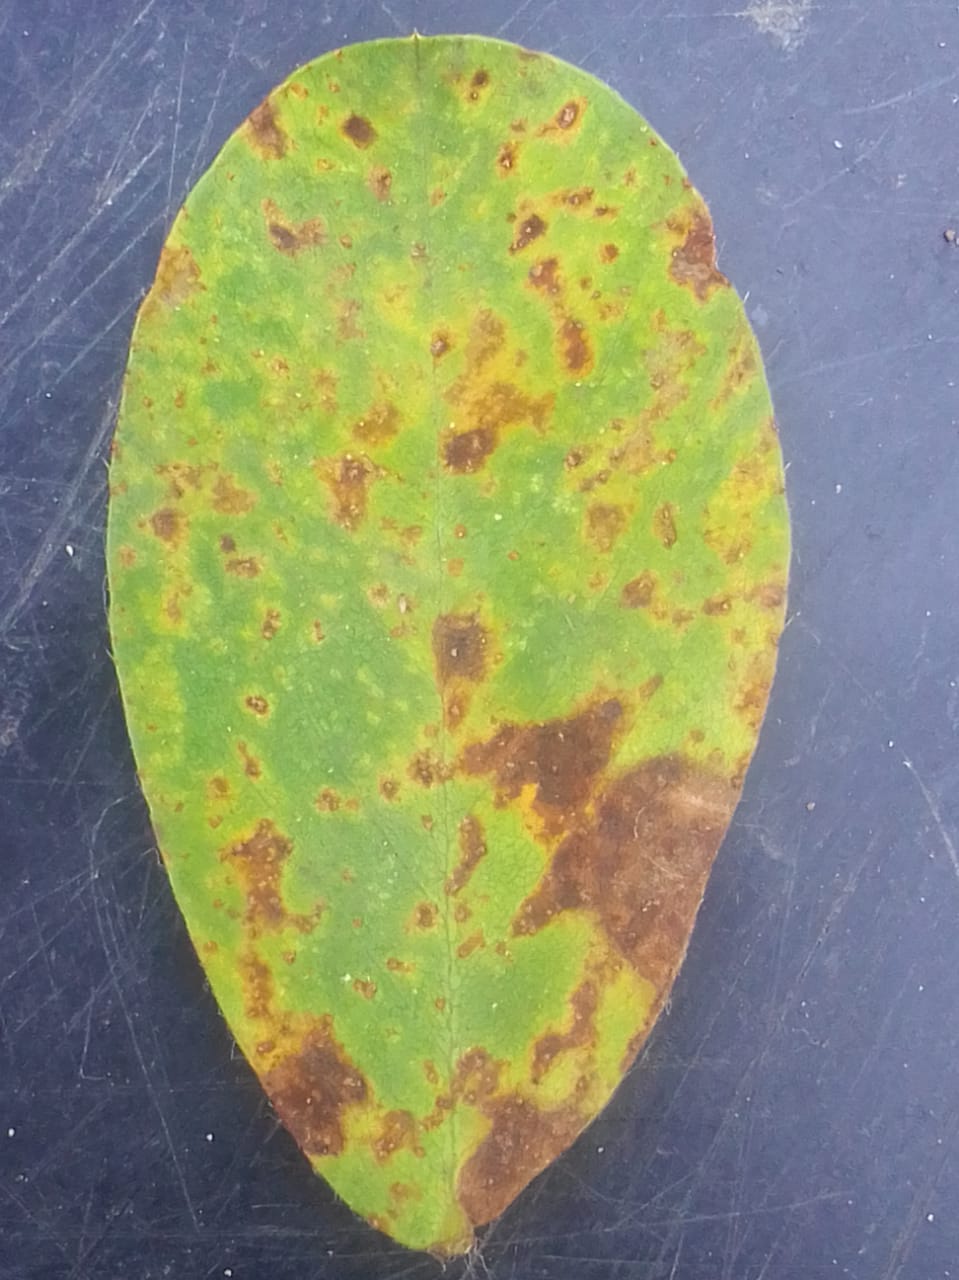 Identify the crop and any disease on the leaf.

peanut, passalora arachidicola
